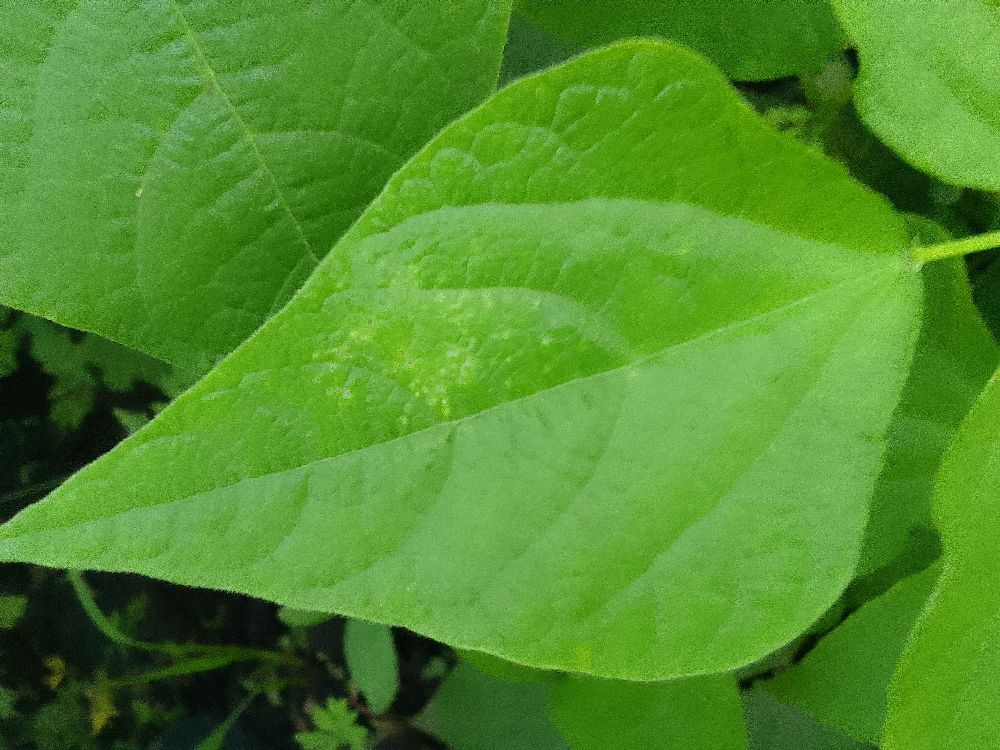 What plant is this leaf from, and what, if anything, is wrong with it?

common bean, healthy
